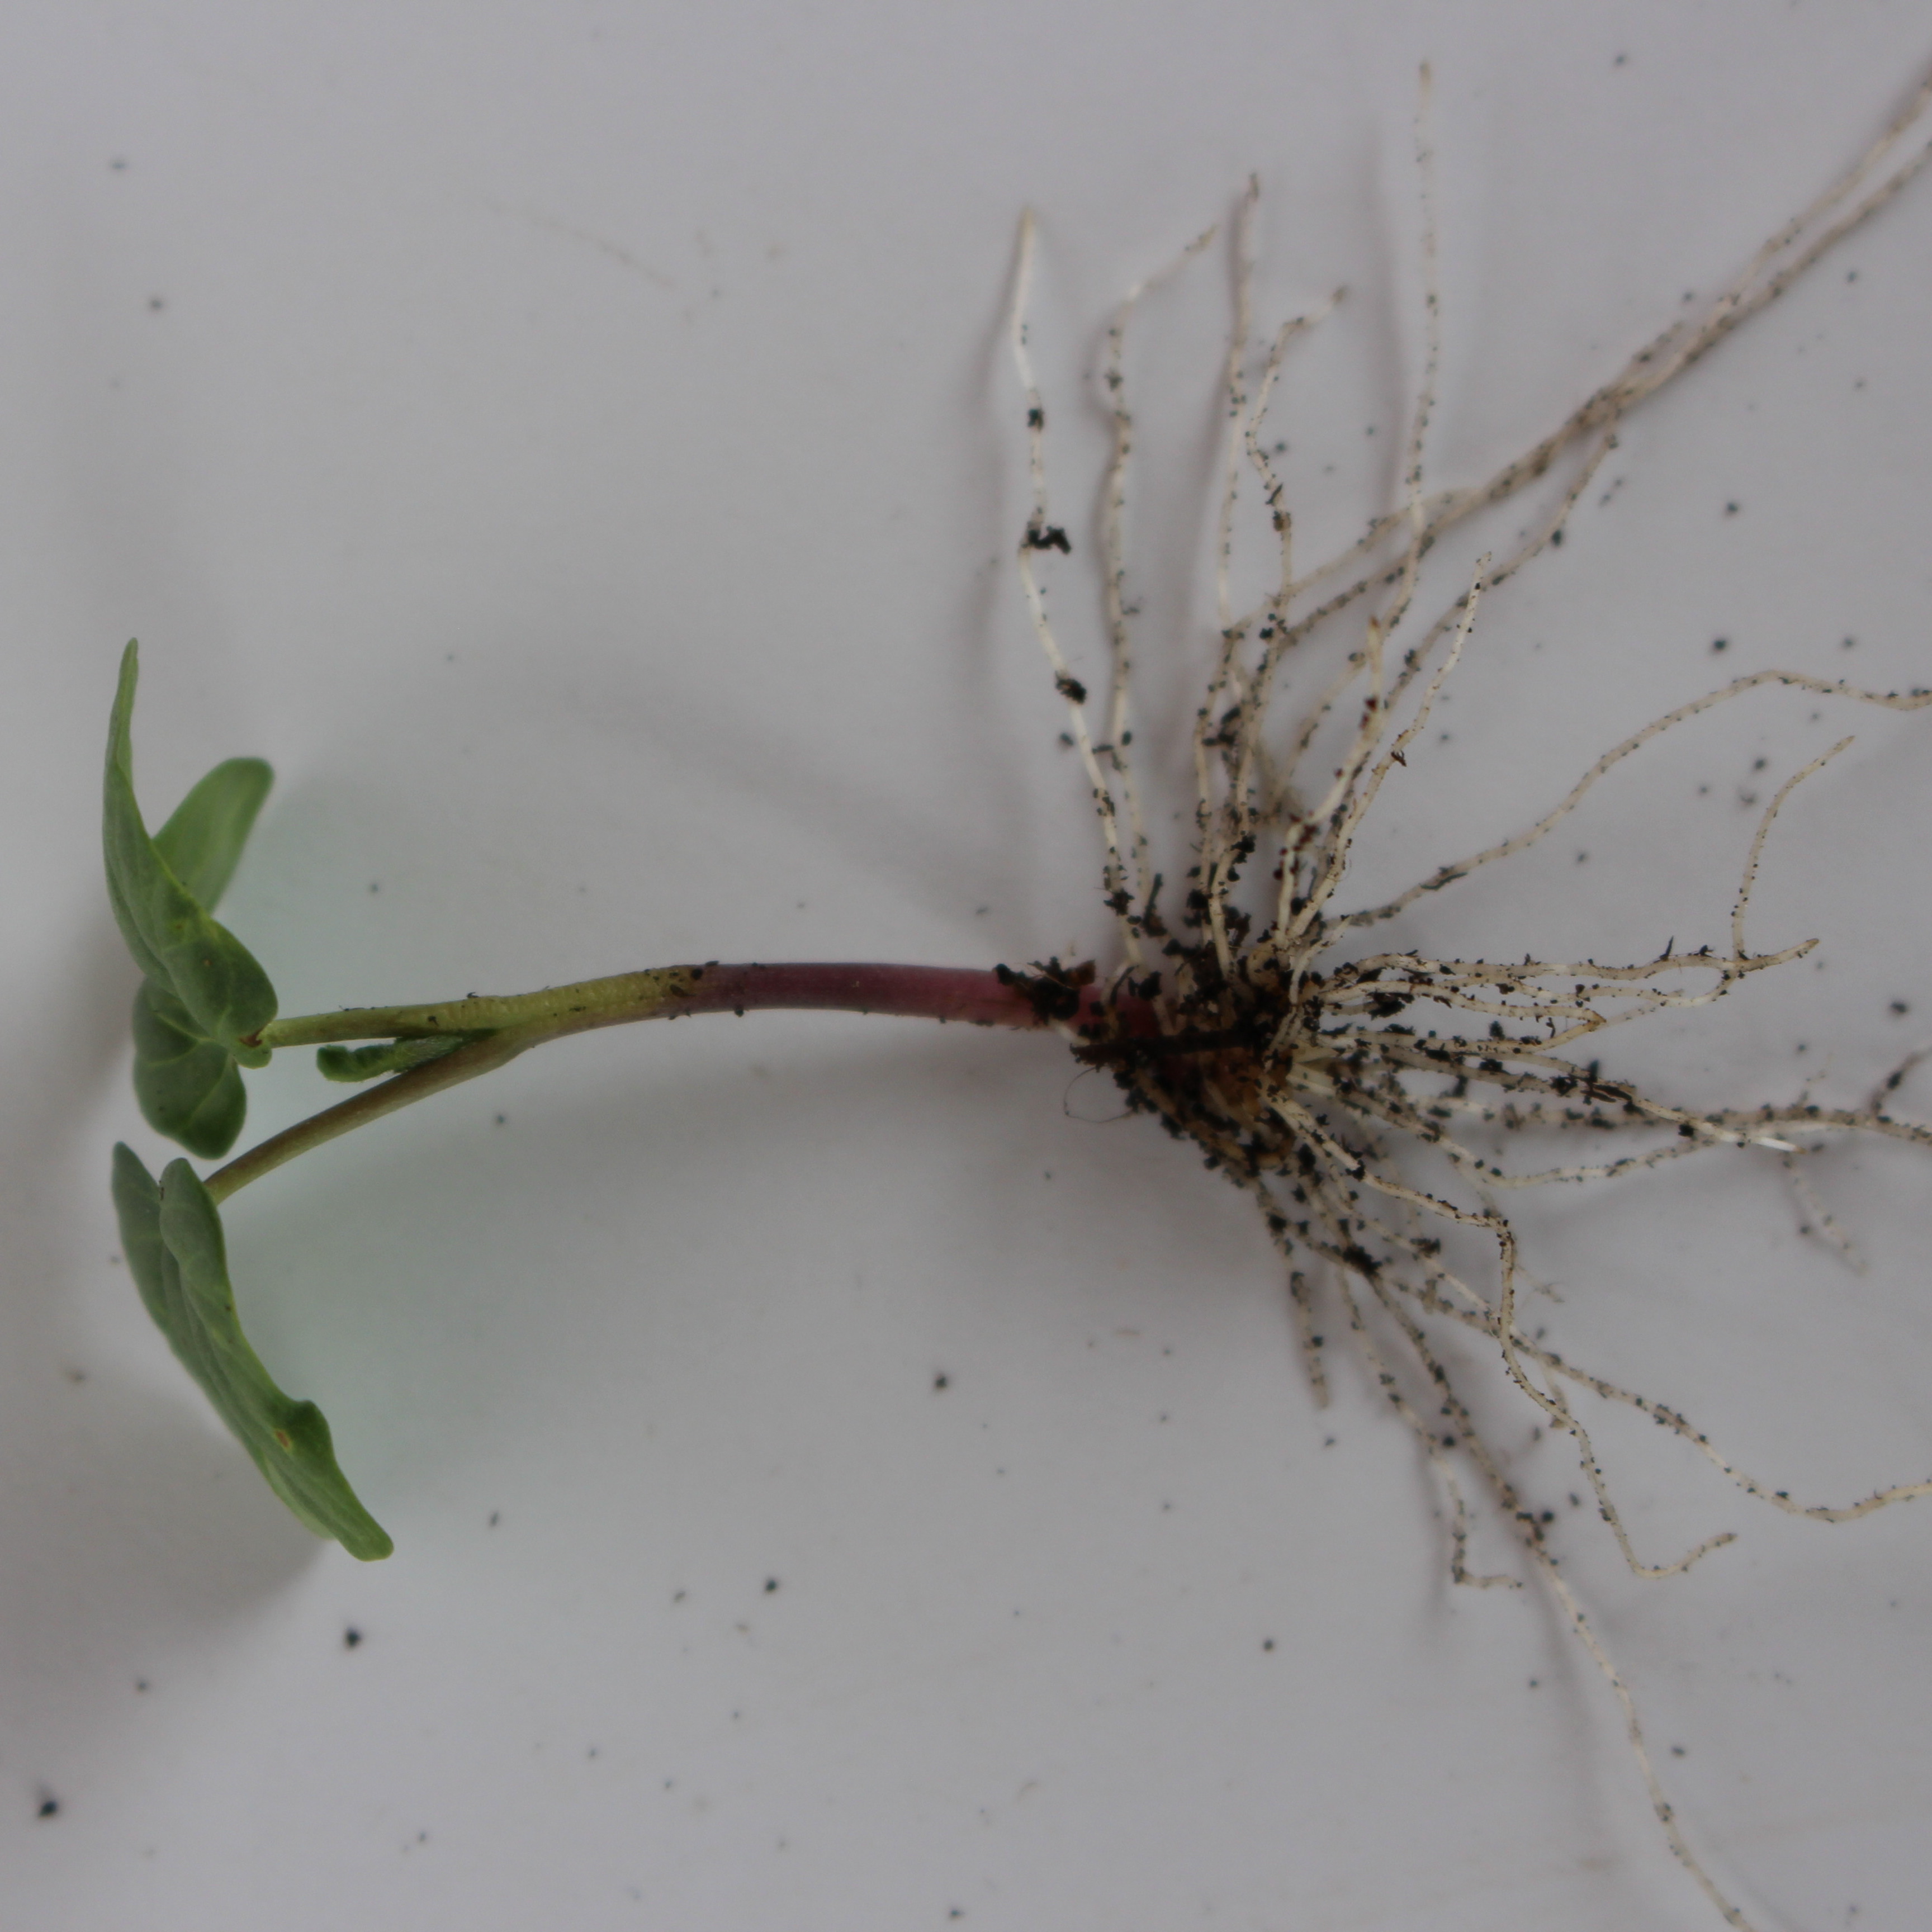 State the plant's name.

Convolvulus arvensis
